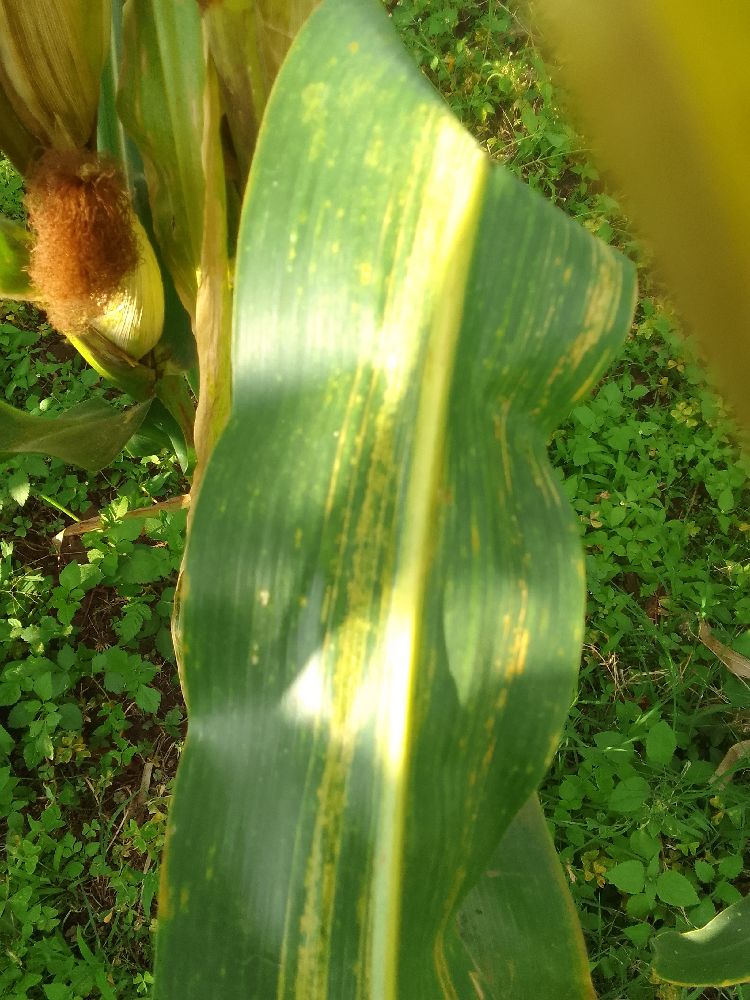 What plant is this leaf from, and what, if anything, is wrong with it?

maize, maize lethal necrosis
